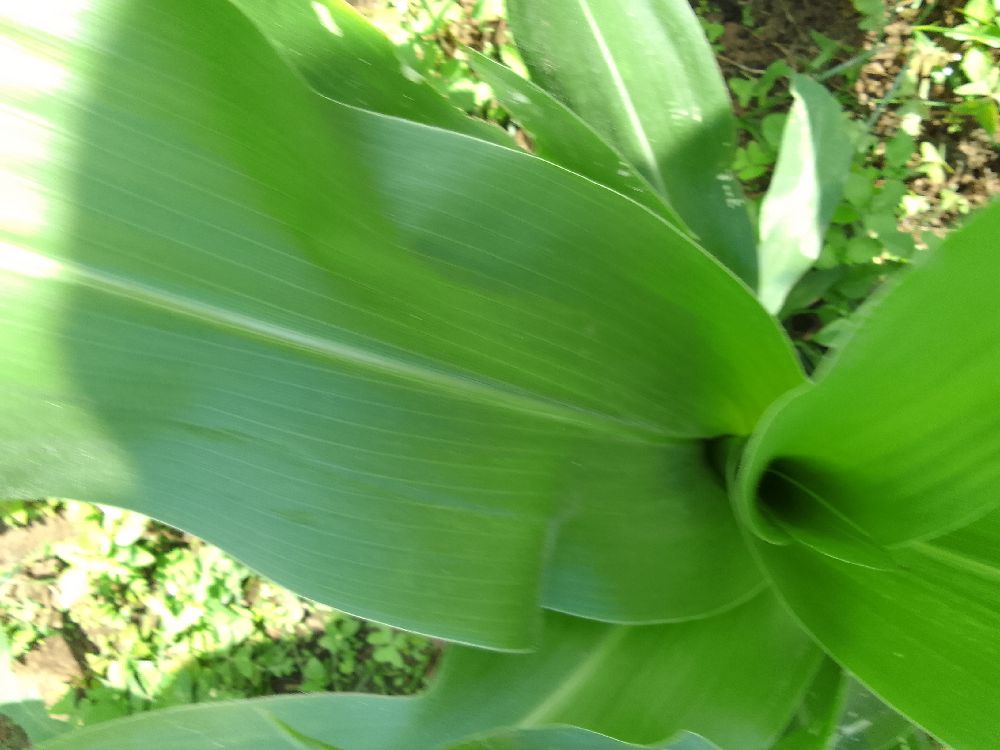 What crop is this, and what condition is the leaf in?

maize, healthy
